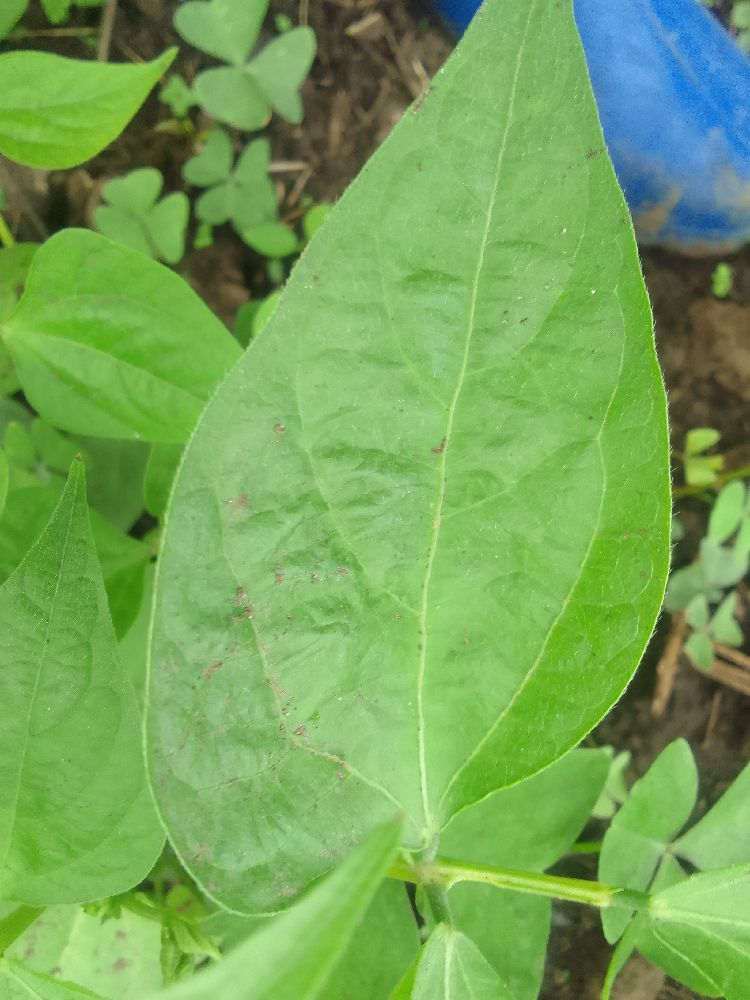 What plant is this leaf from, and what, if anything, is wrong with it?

common bean, healthy
